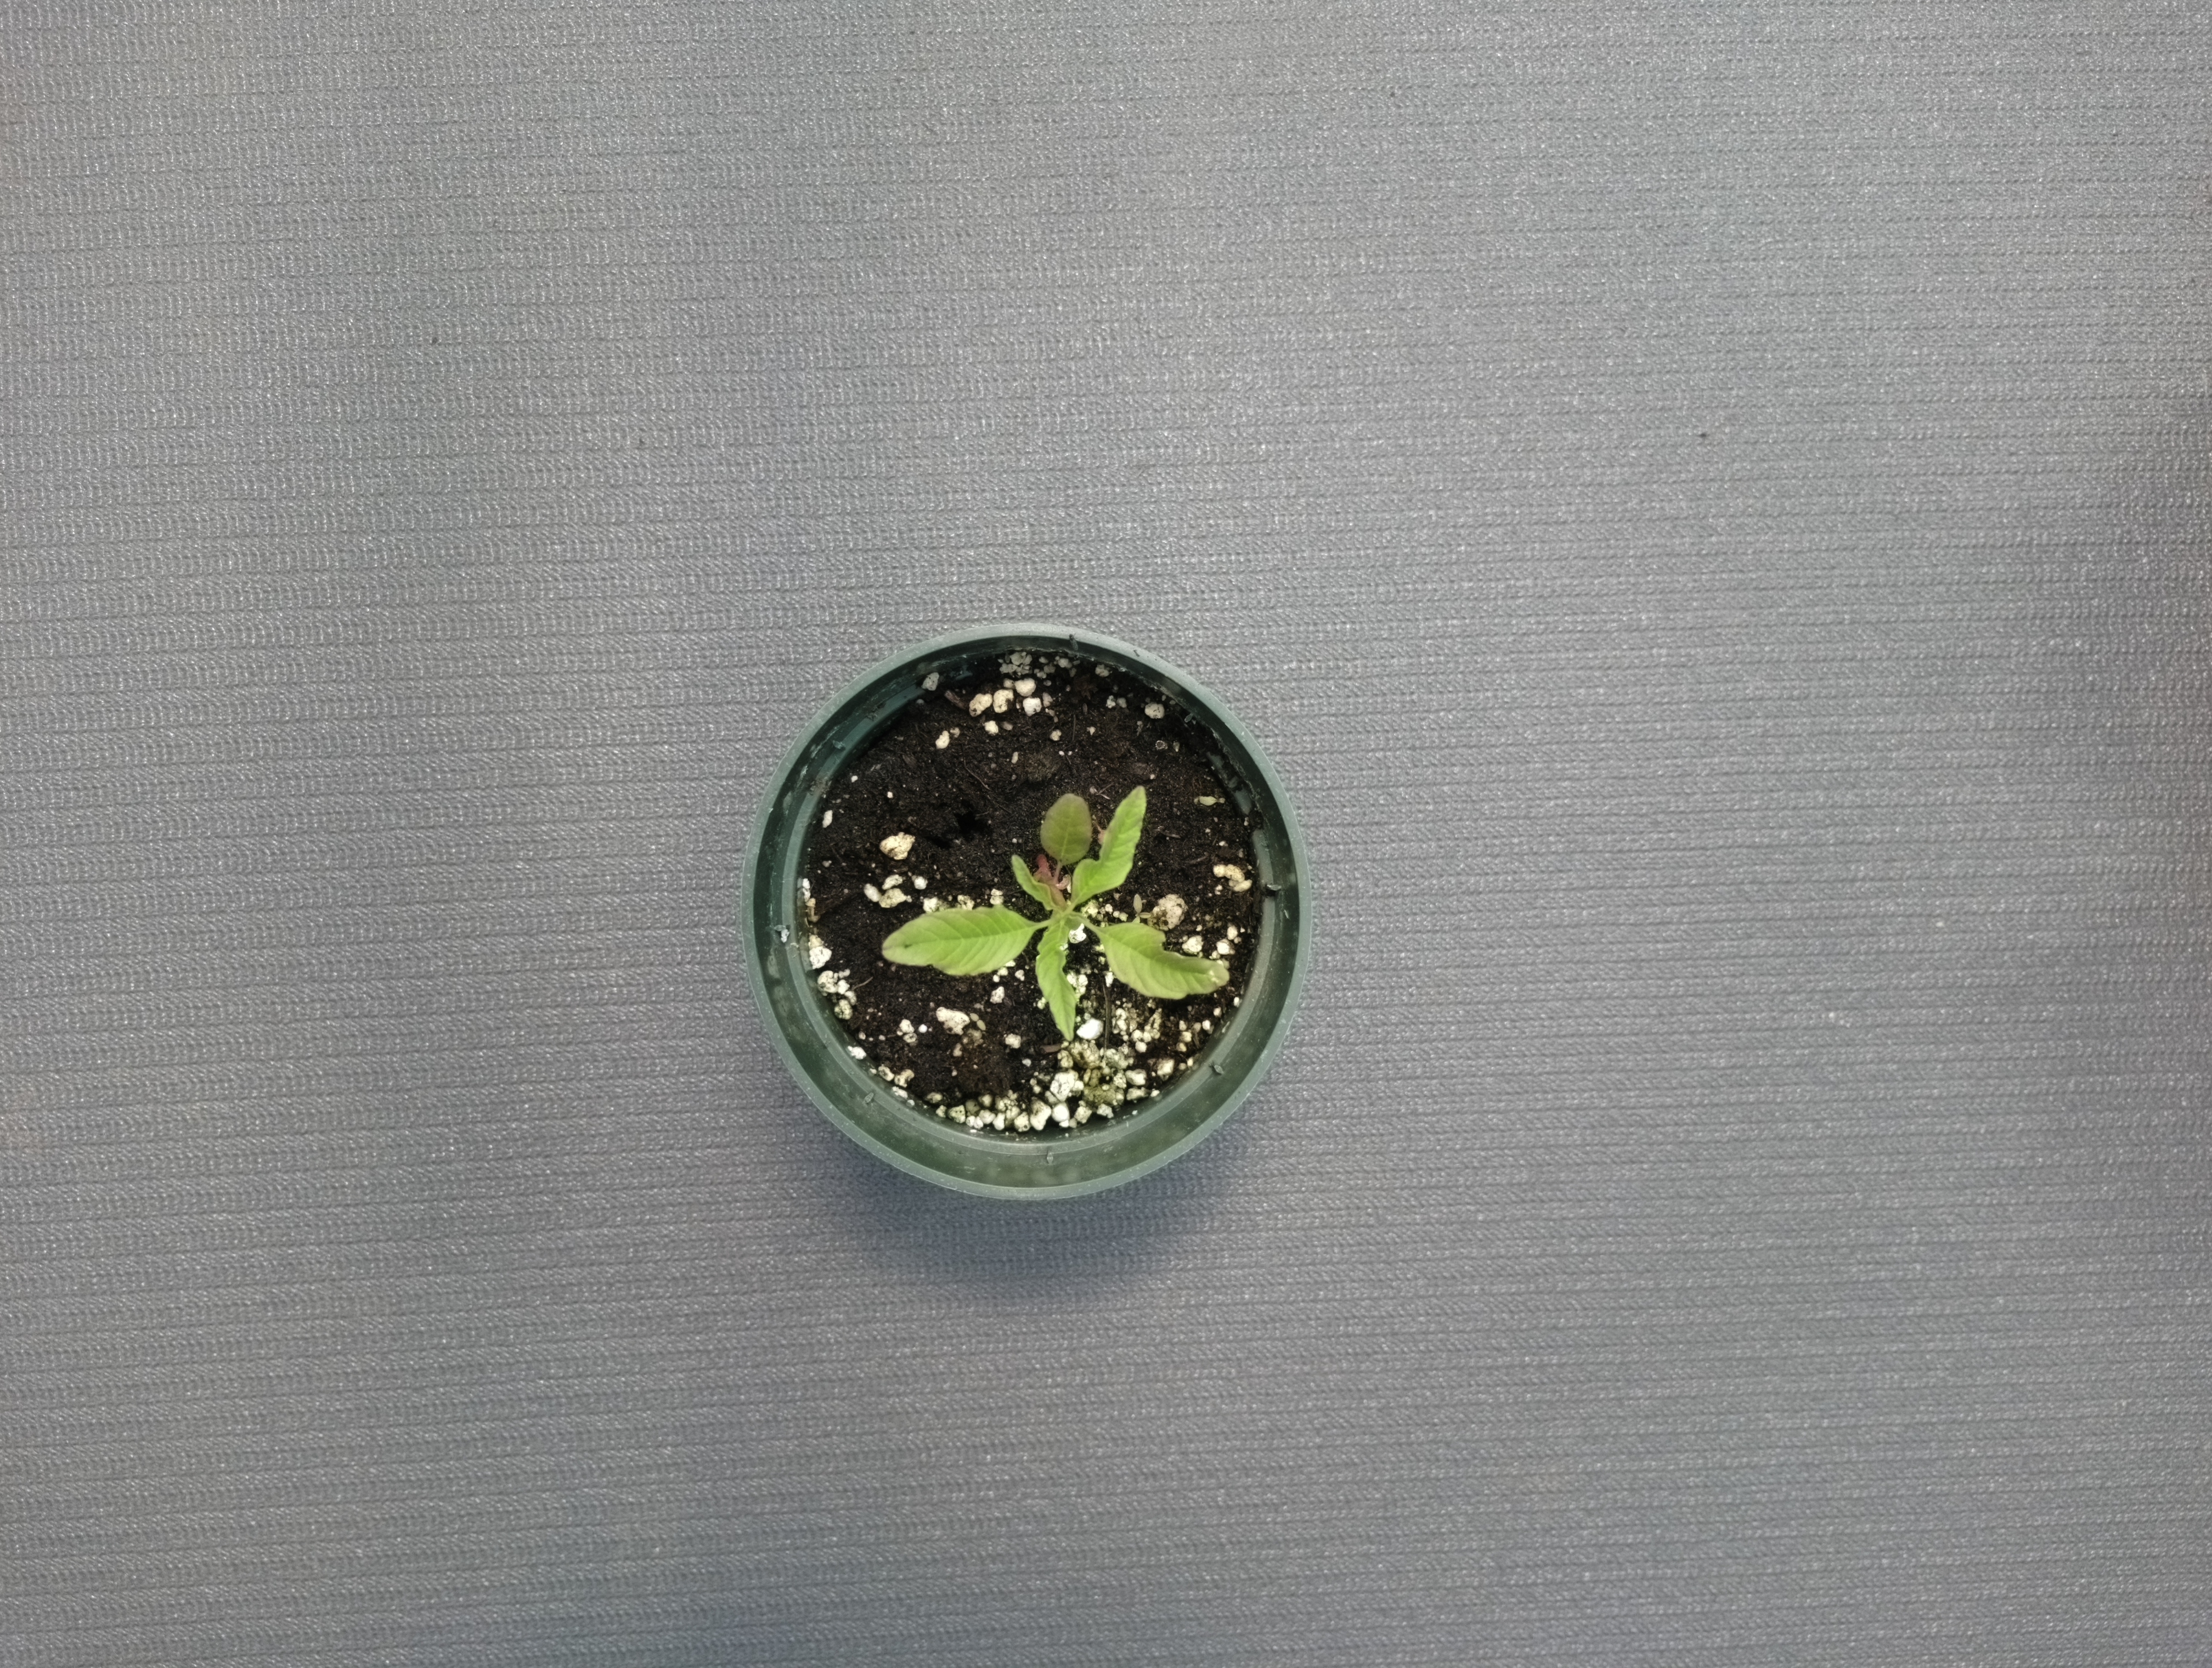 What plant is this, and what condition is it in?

waterhemp, healthy untreated
